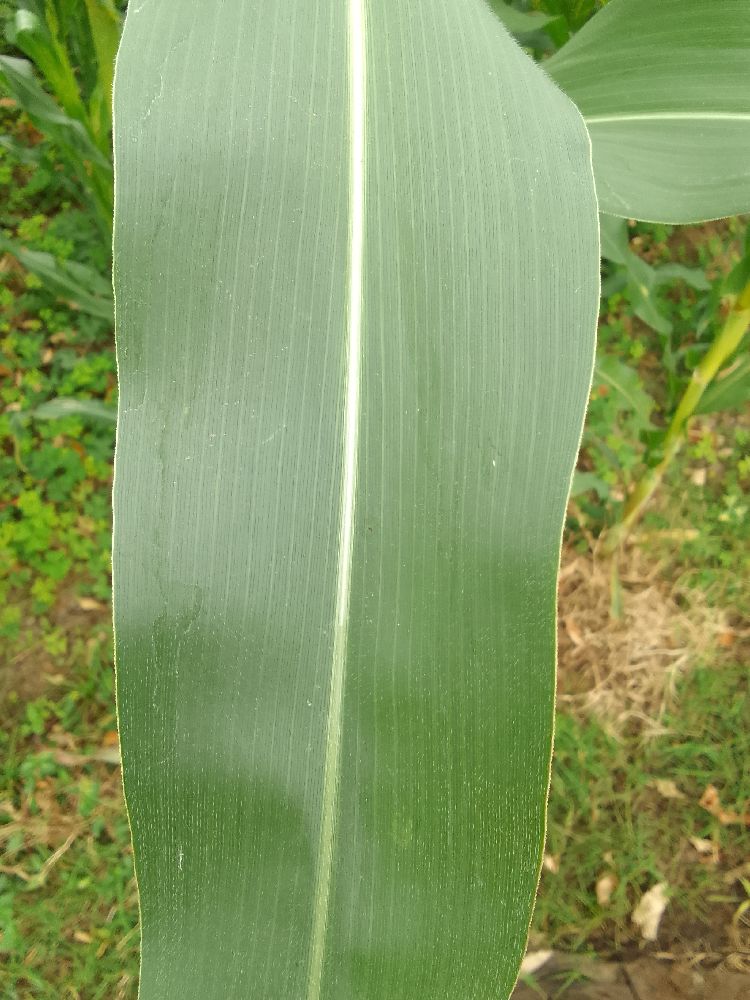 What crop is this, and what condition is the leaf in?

maize, healthy
